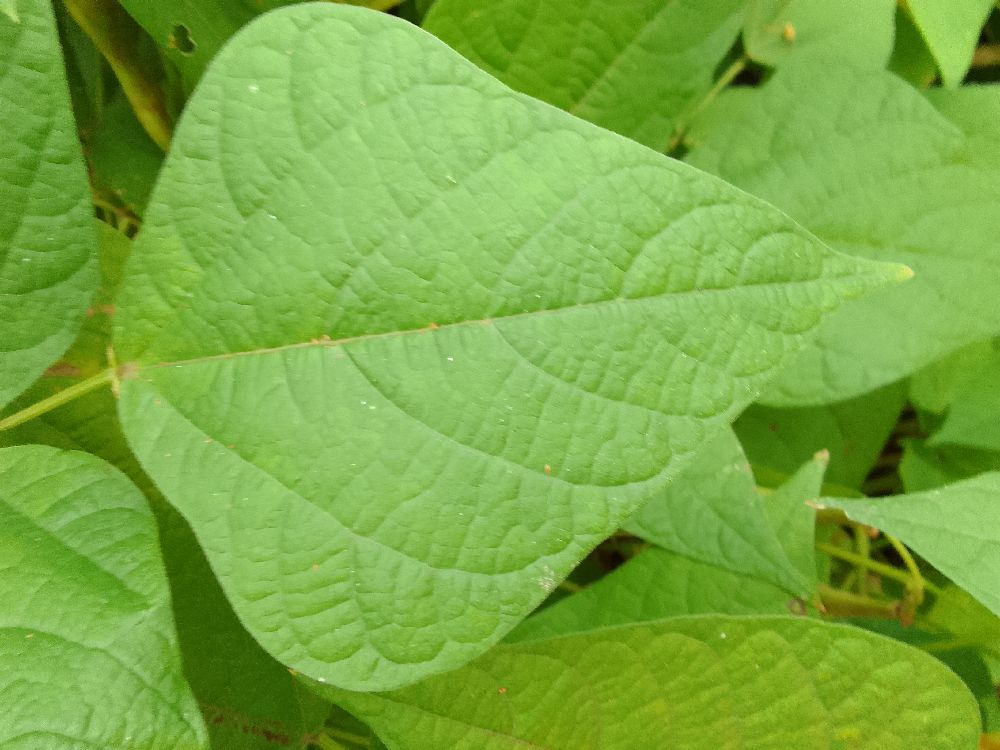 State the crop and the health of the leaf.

common bean, healthy
